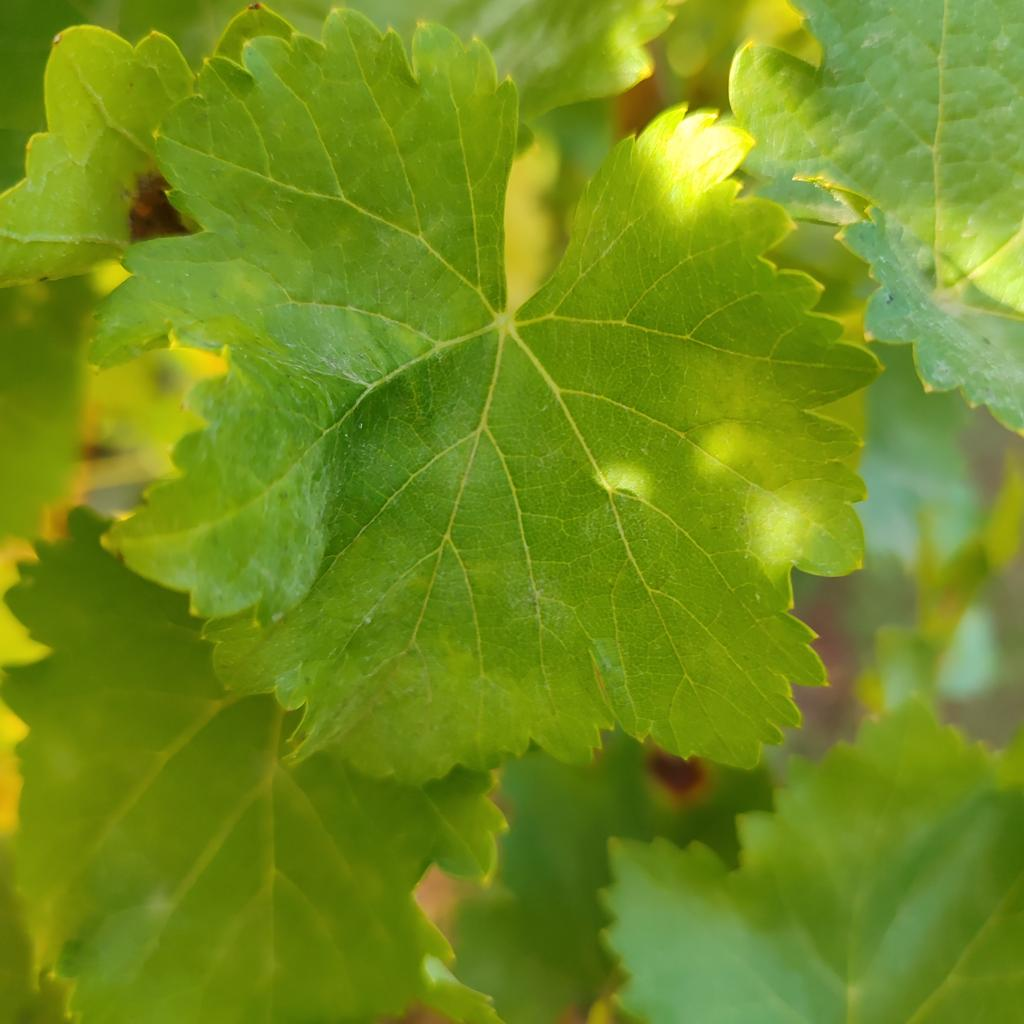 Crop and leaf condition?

grapevine, powdery mildew
